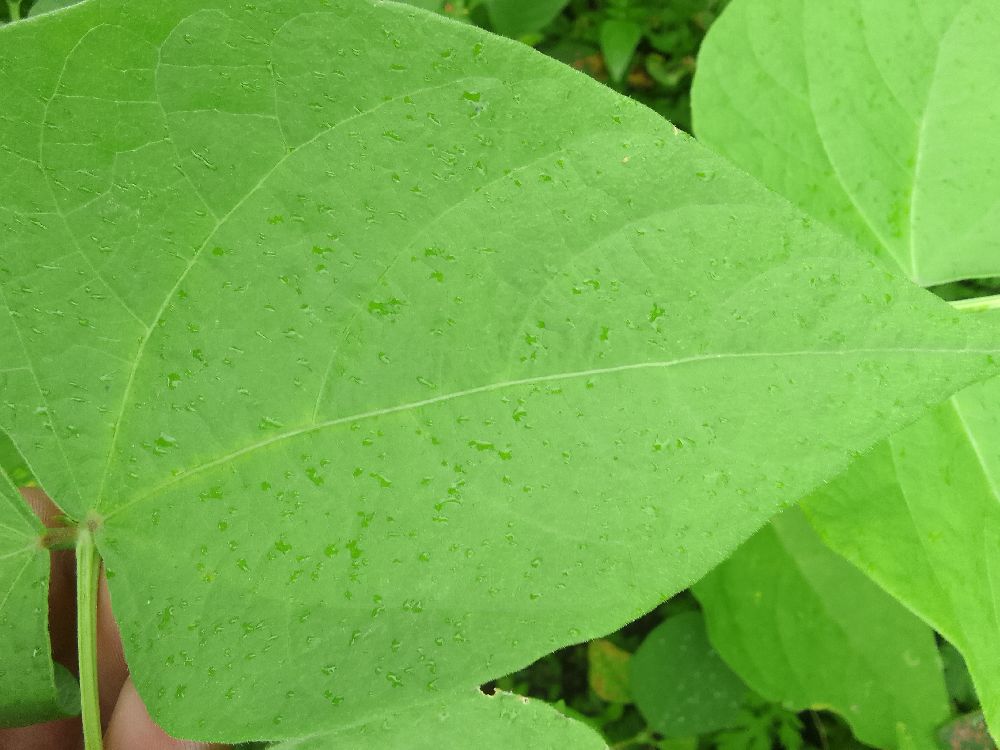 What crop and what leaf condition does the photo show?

common bean, healthy
